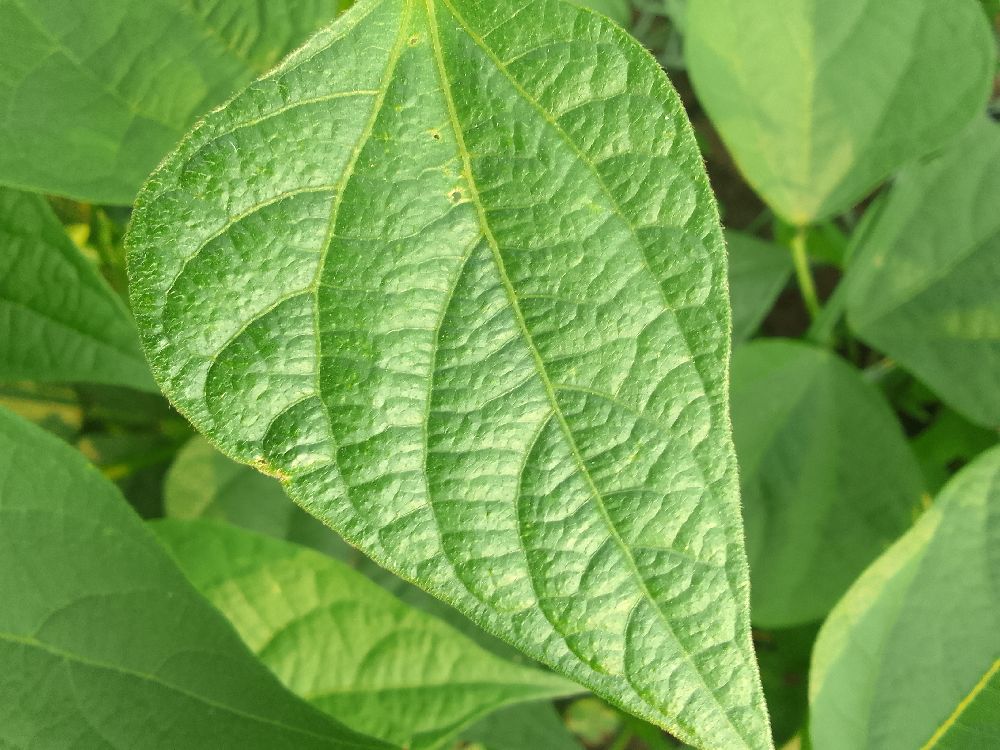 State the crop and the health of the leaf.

common bean, healthy
